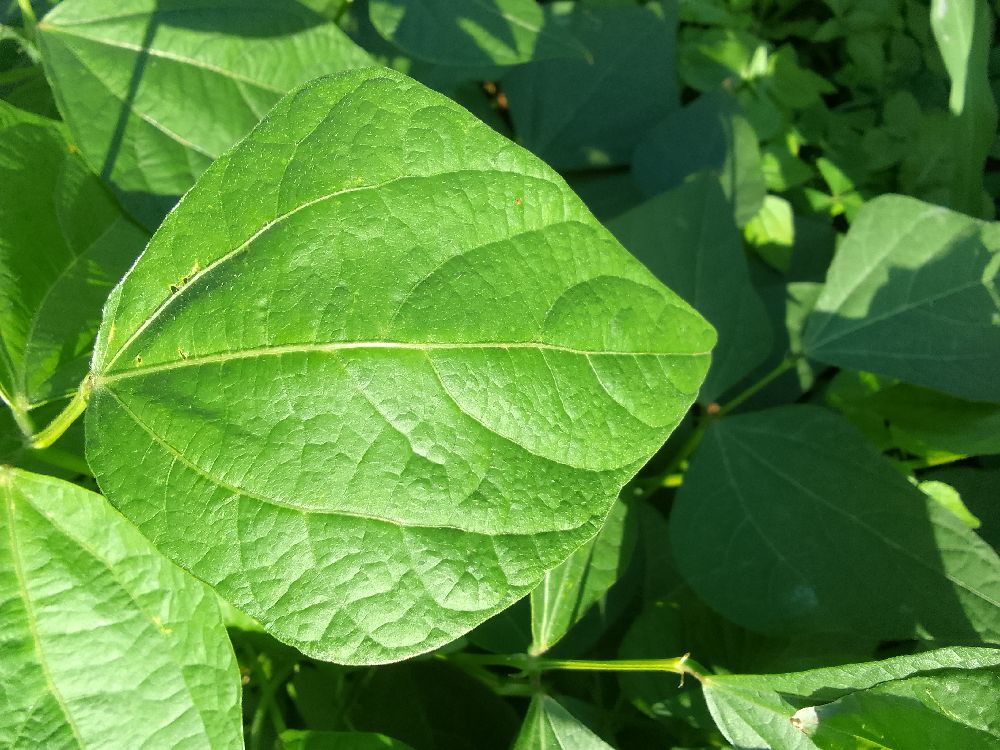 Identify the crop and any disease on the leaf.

common bean, healthy
